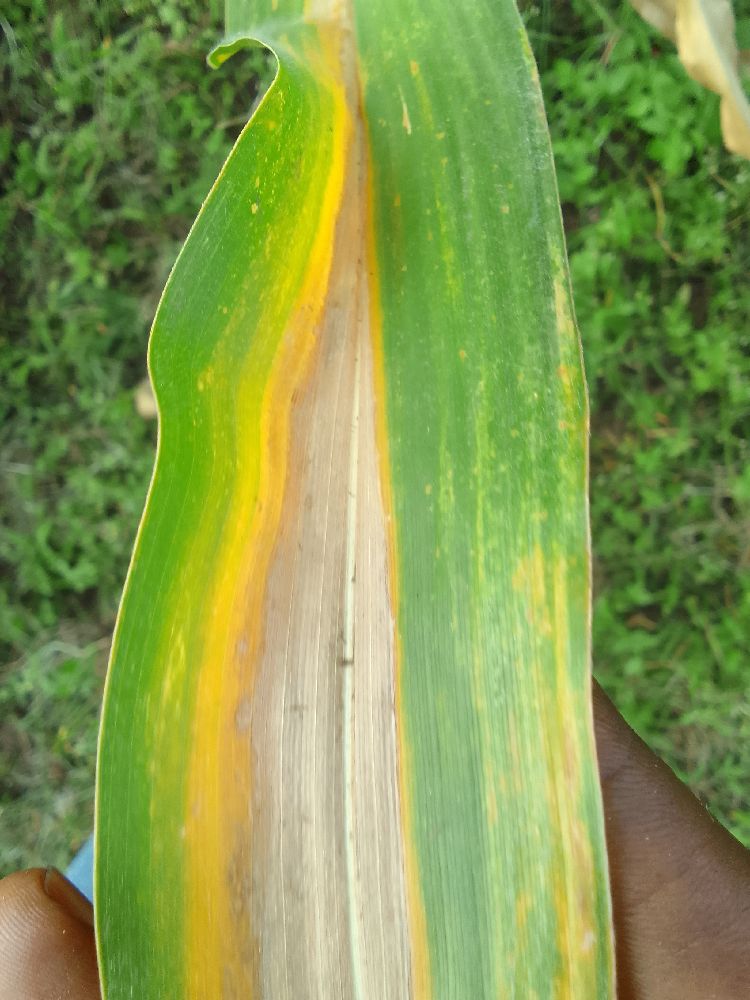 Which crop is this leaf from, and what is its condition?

maize, maize lethal necrosis
